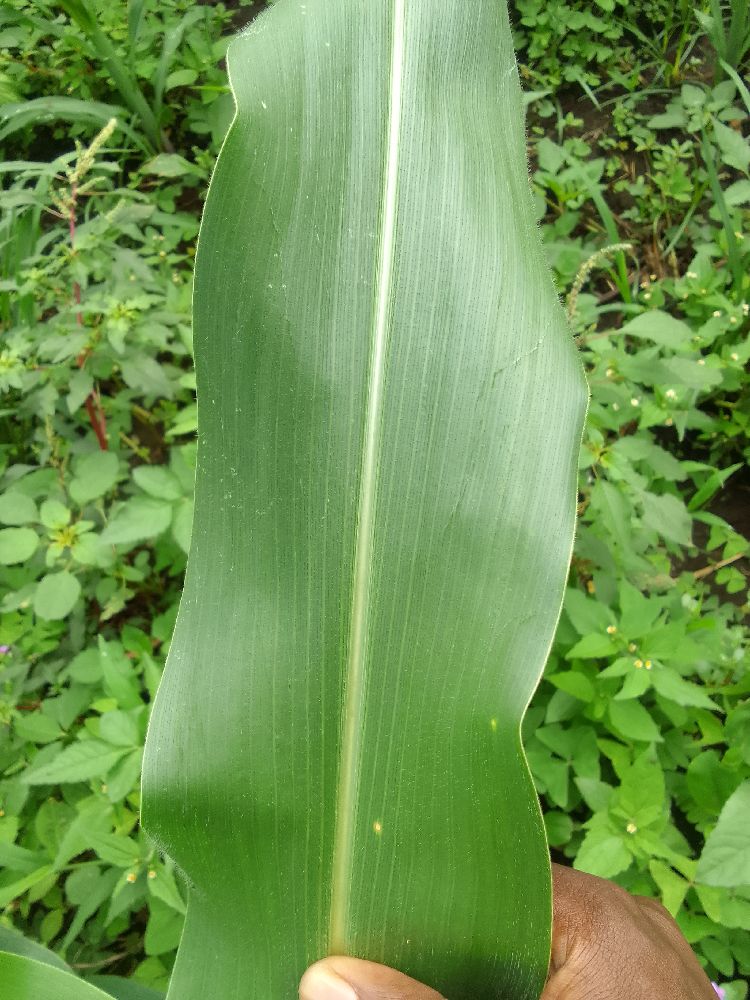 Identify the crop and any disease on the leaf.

maize, healthy
